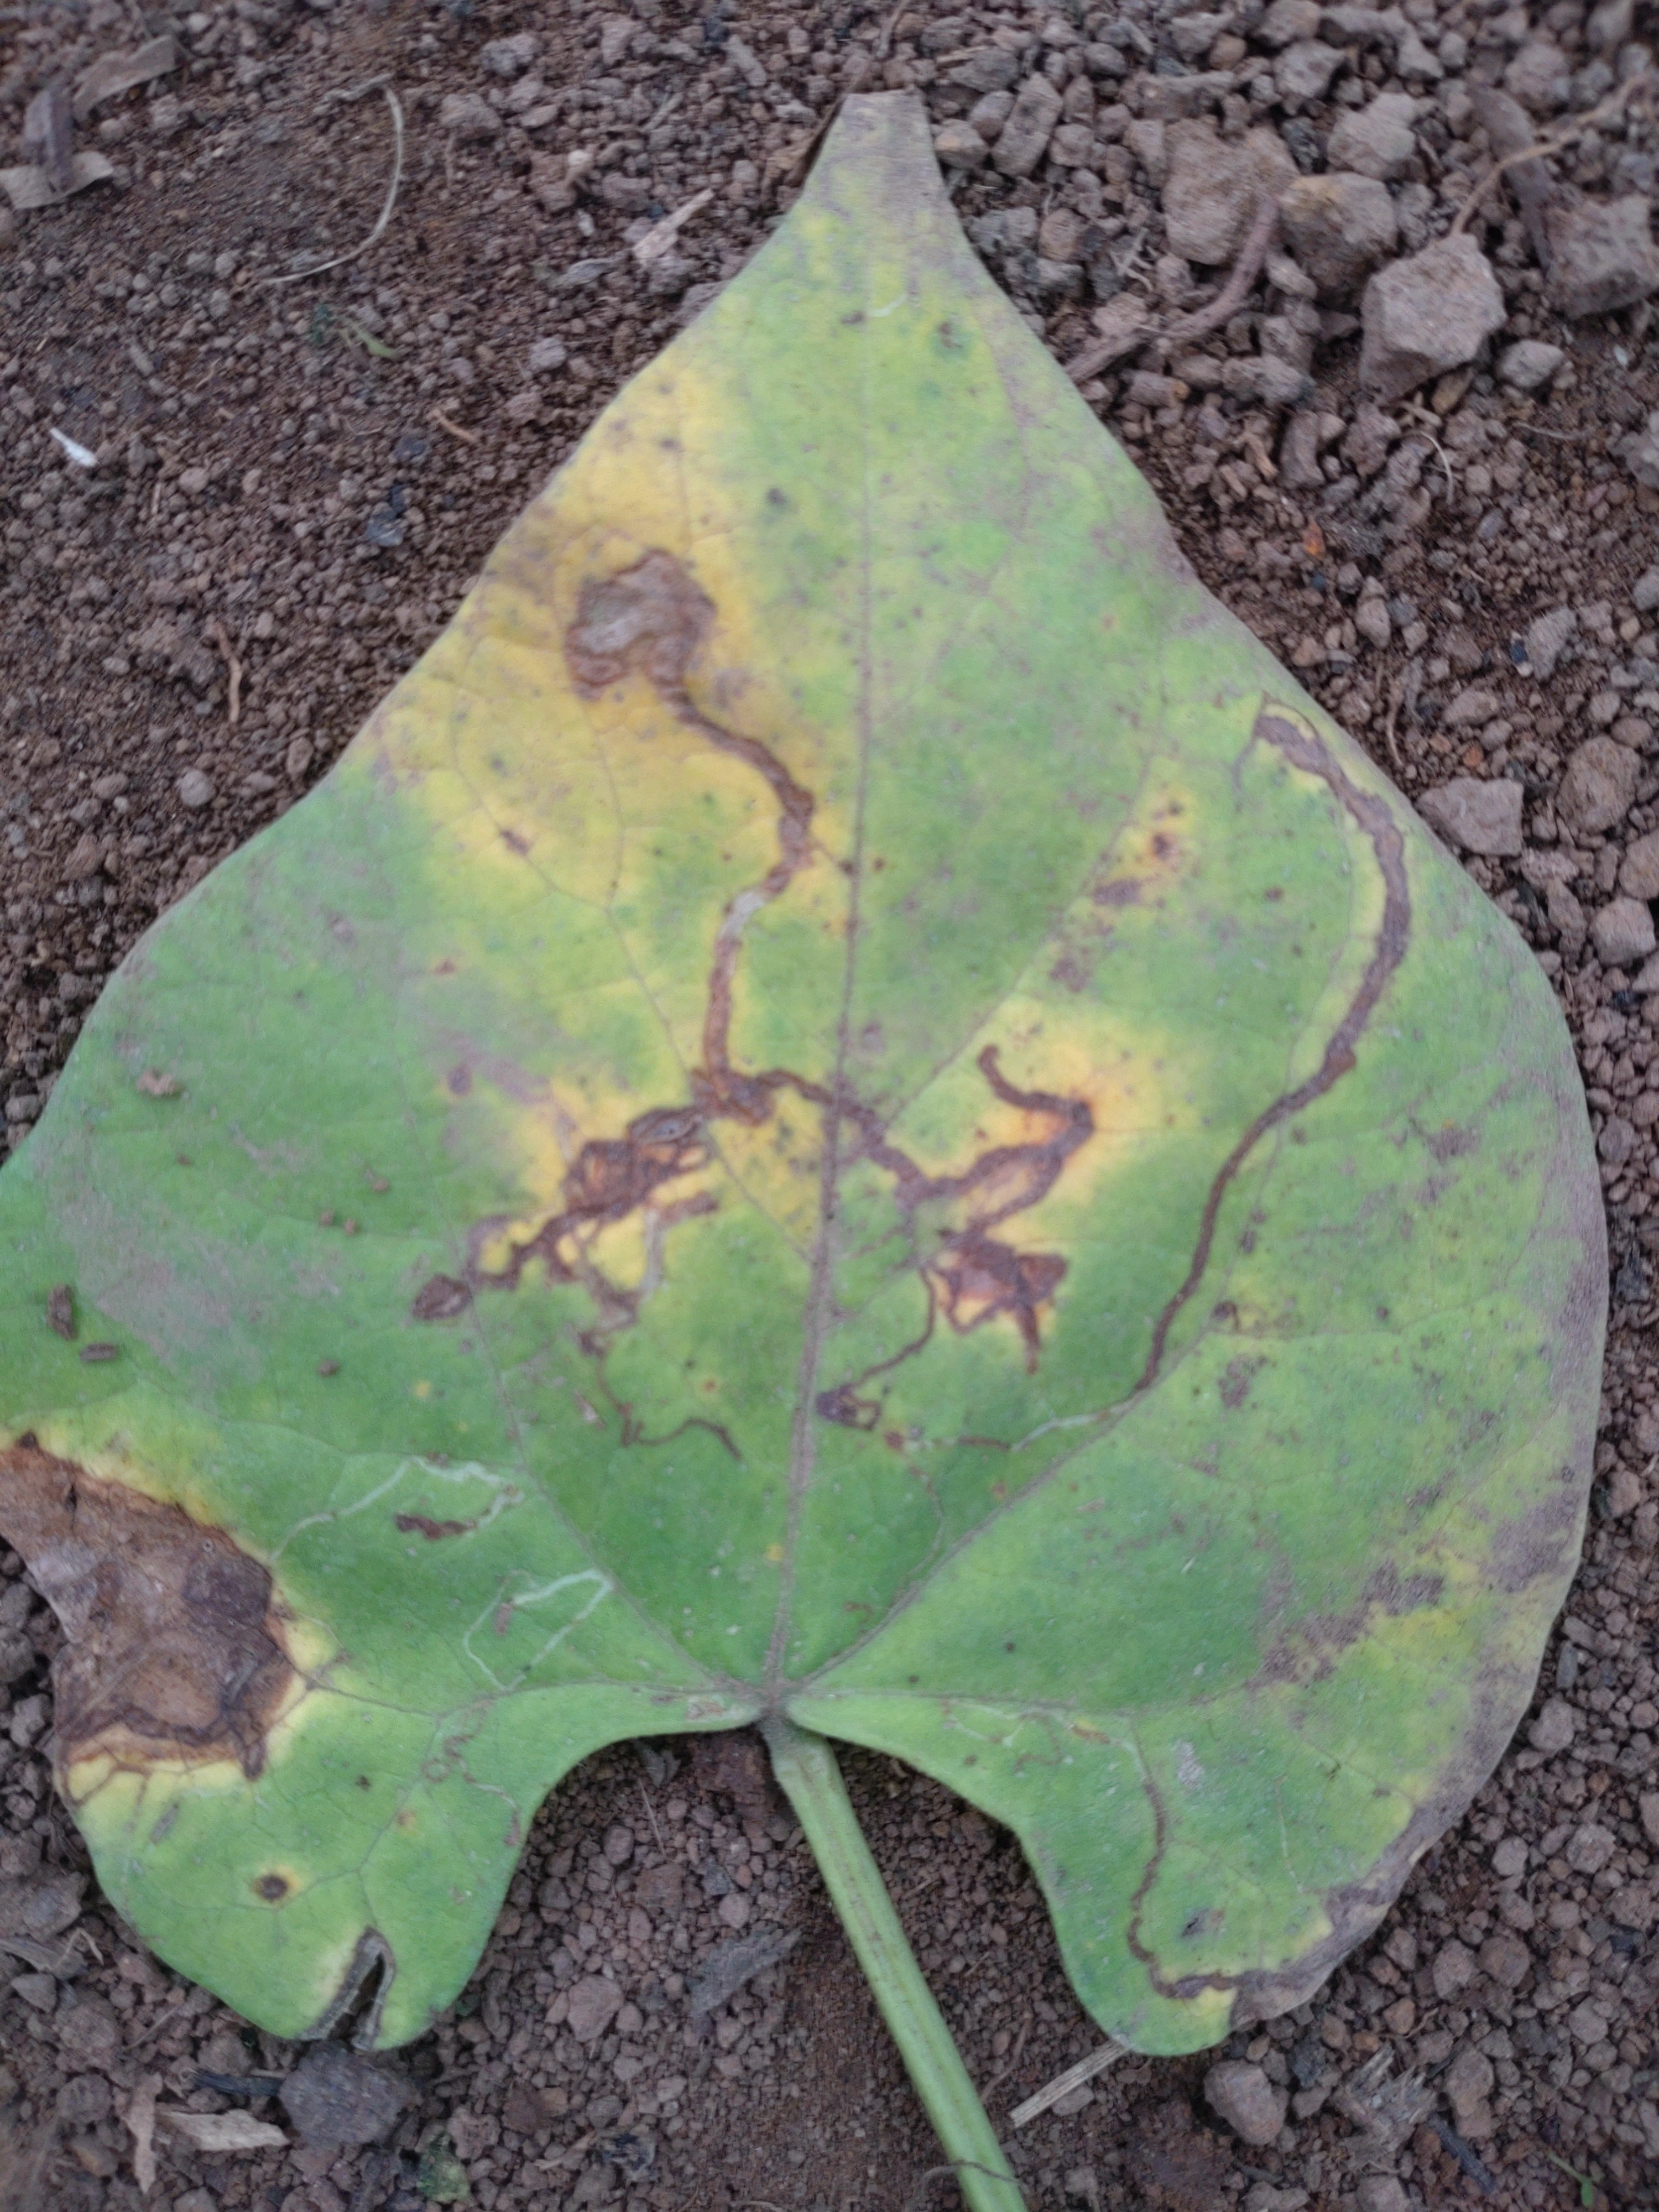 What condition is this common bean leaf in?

rust
